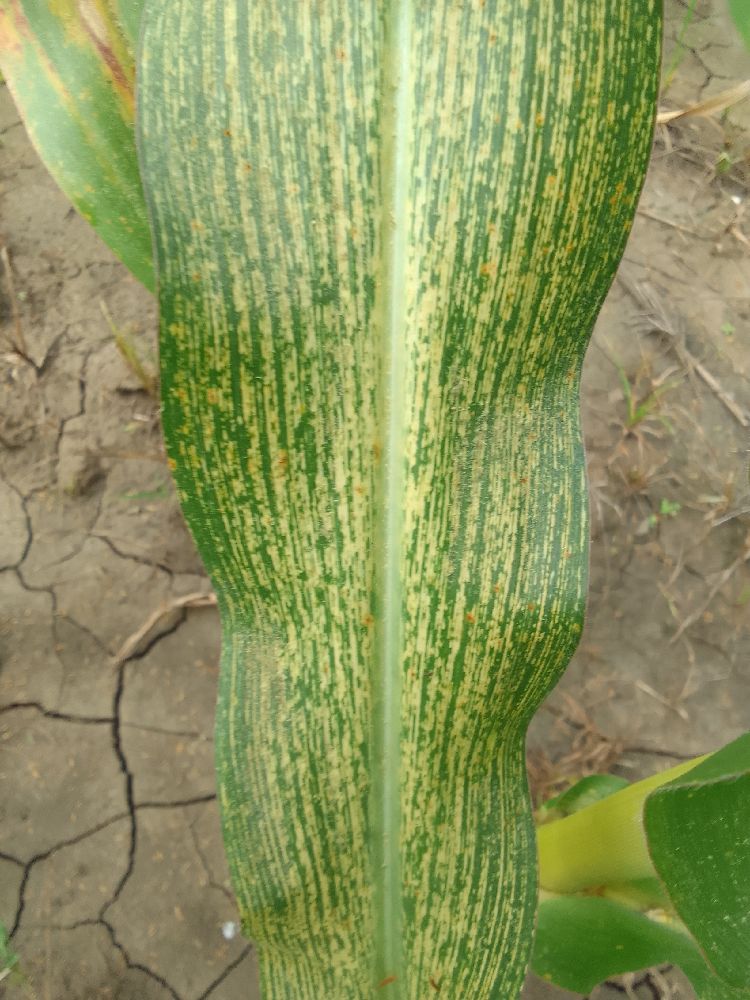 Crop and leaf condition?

maize, maize streak virus
